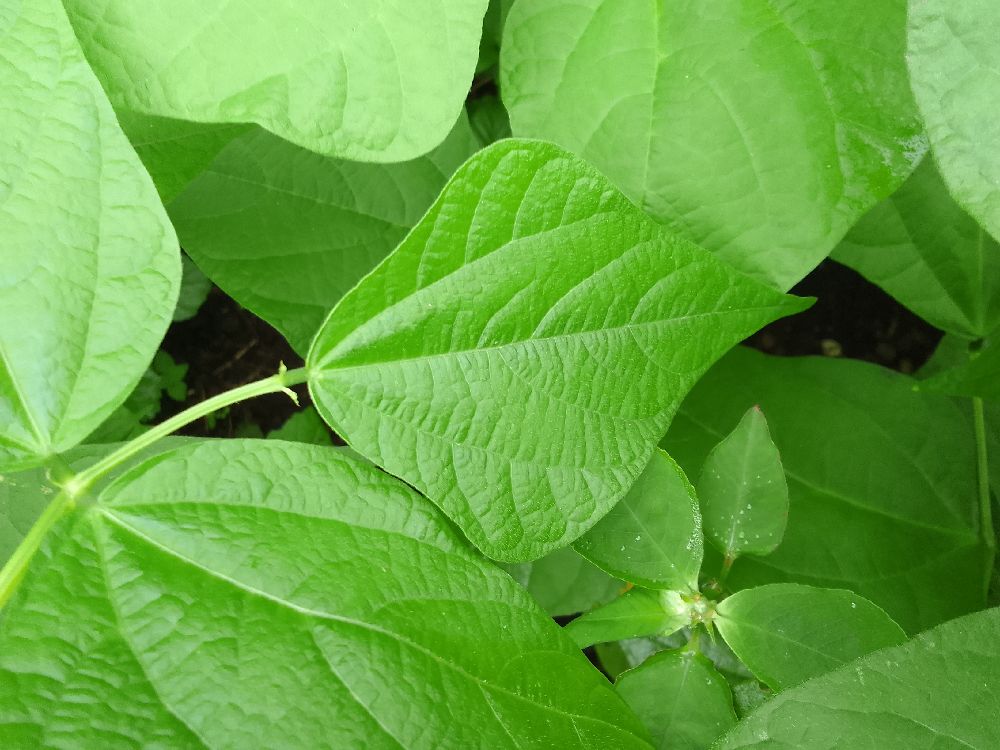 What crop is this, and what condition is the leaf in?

common bean, healthy
